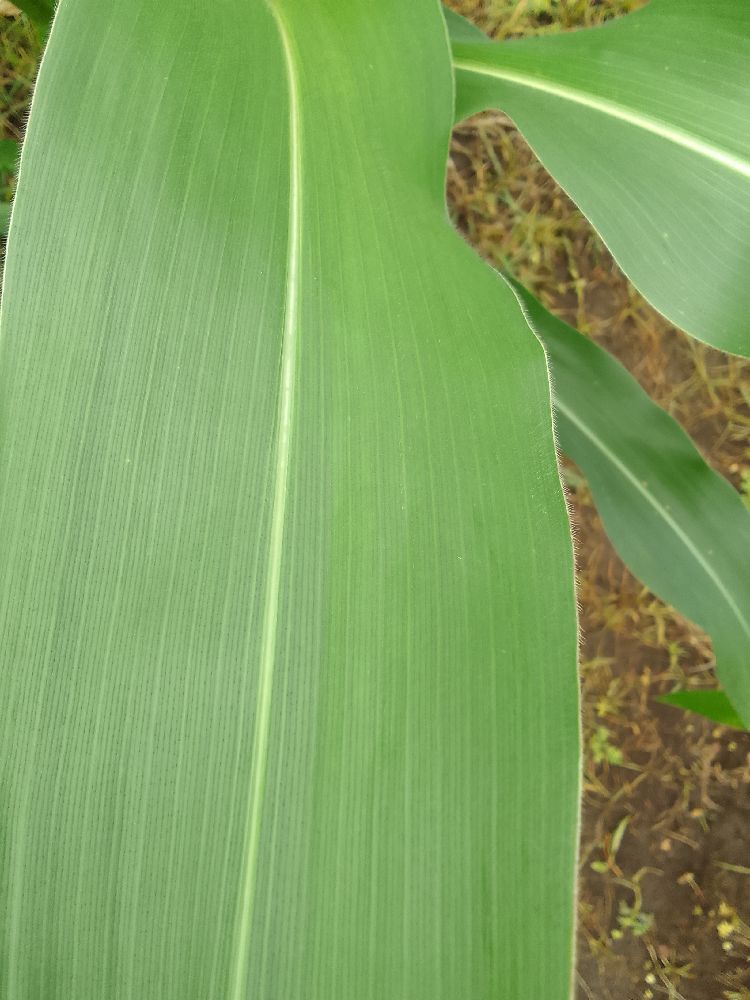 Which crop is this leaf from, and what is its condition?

maize, healthy
